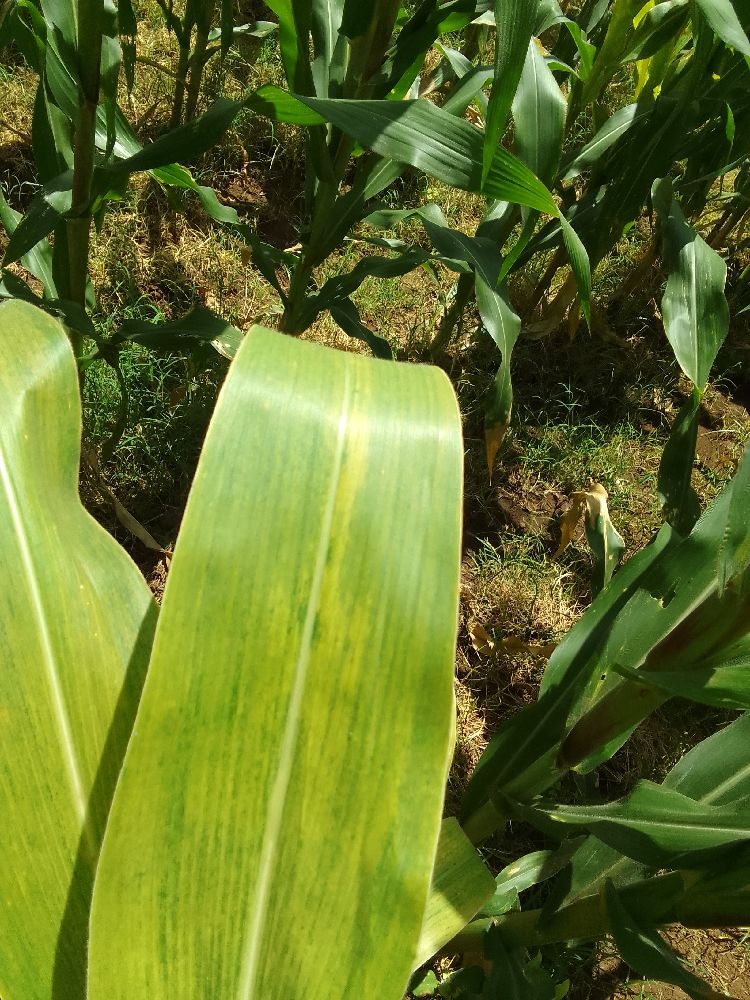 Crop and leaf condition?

maize, maize lethal necrosis
